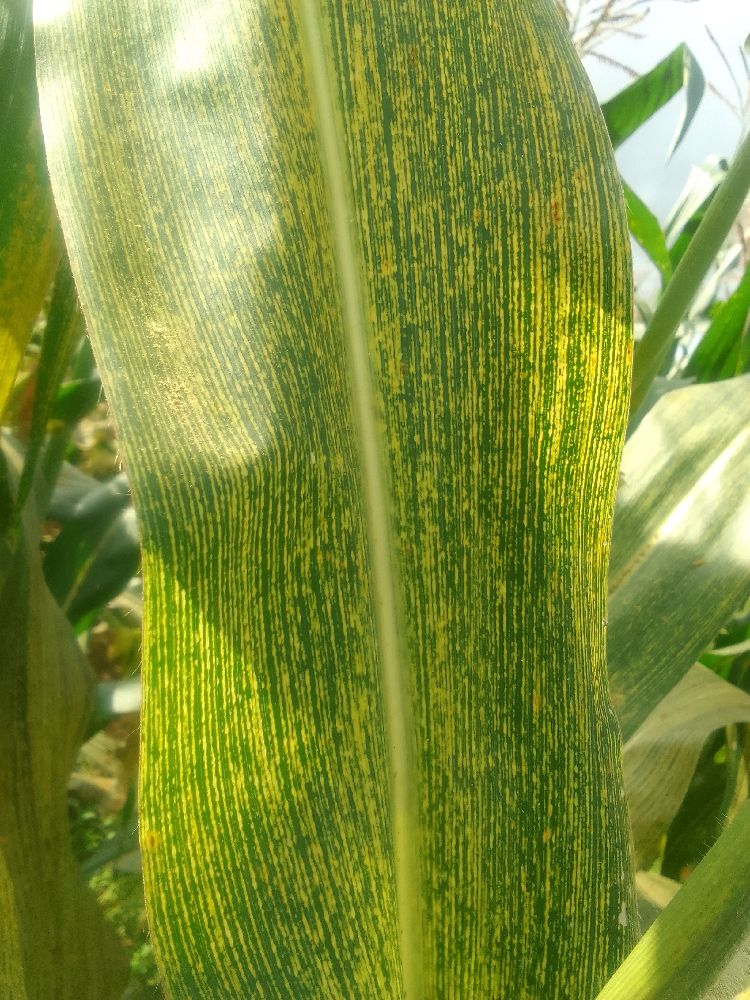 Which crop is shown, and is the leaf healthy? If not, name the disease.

maize, maize streak virus
